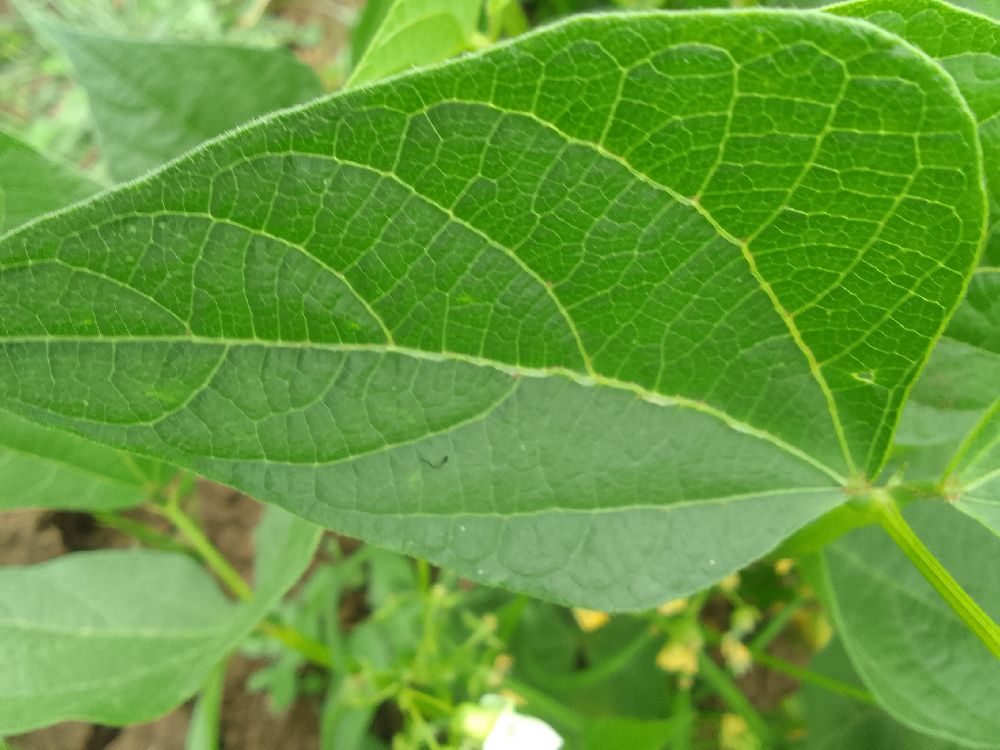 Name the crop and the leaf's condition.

common bean, healthy
